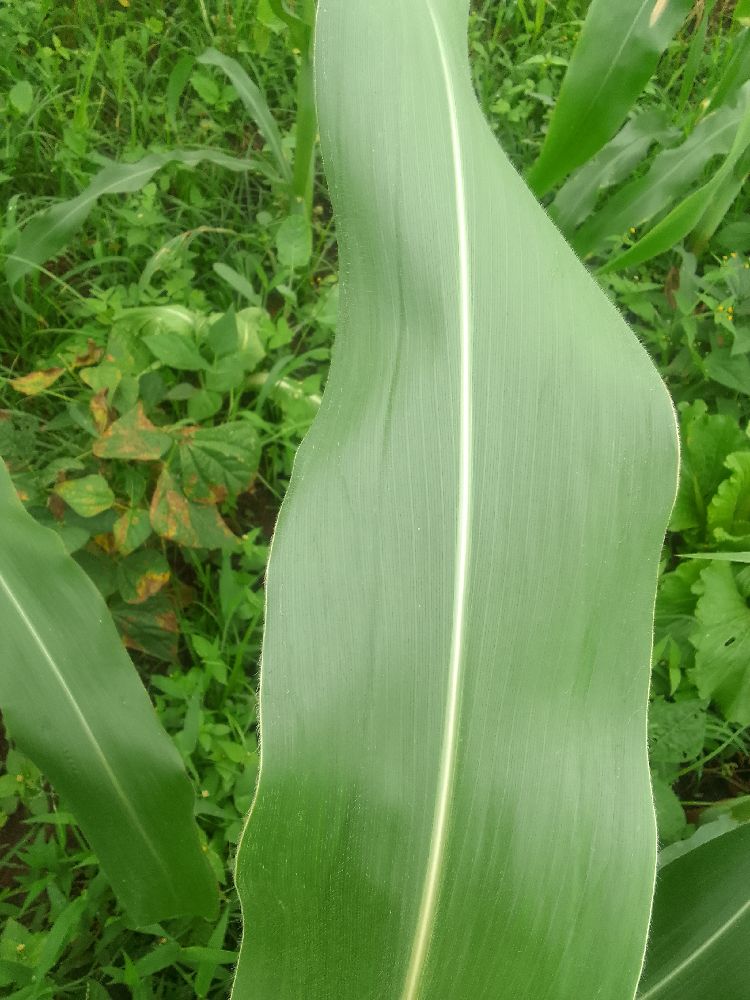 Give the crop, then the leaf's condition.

maize, healthy
